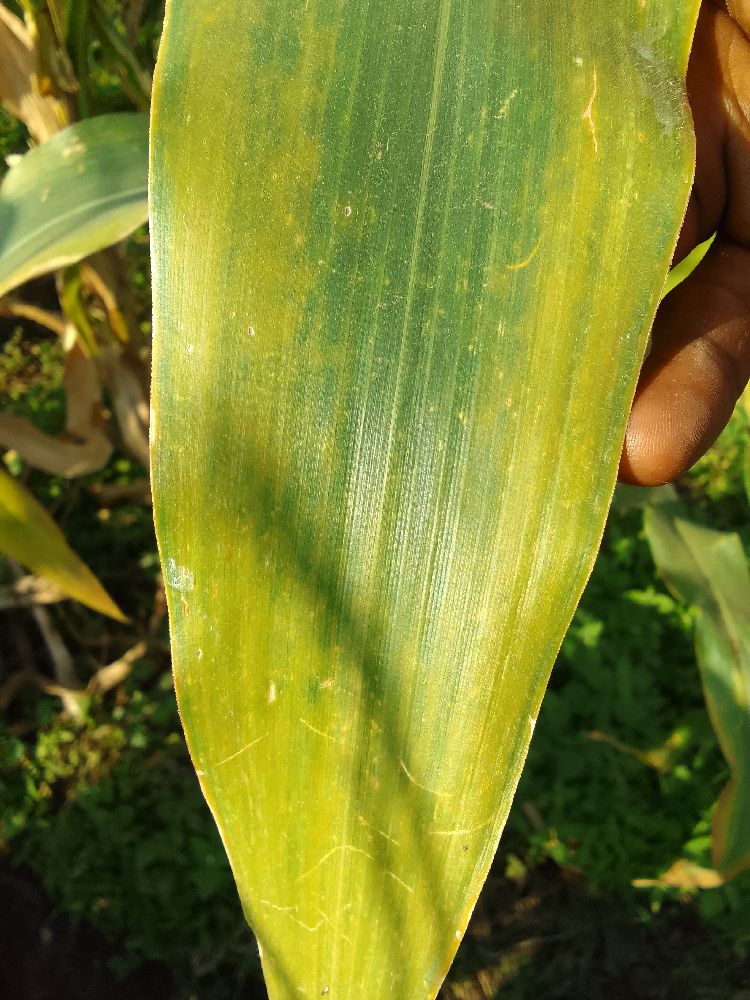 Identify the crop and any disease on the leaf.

maize, maize lethal necrosis
